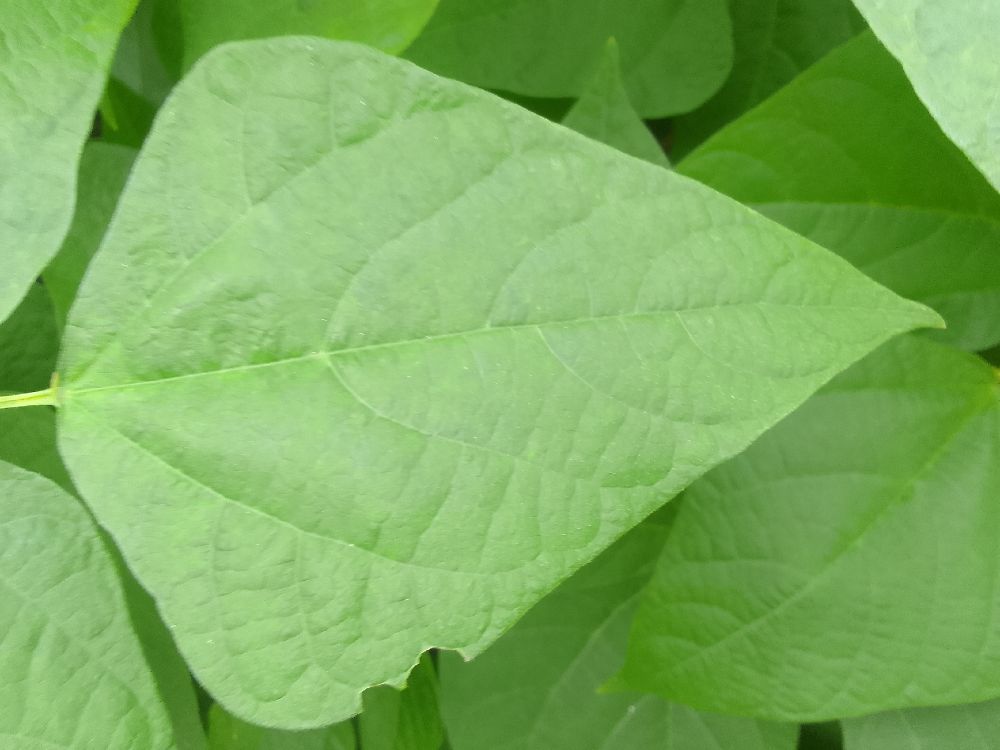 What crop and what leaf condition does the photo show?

common bean, healthy
